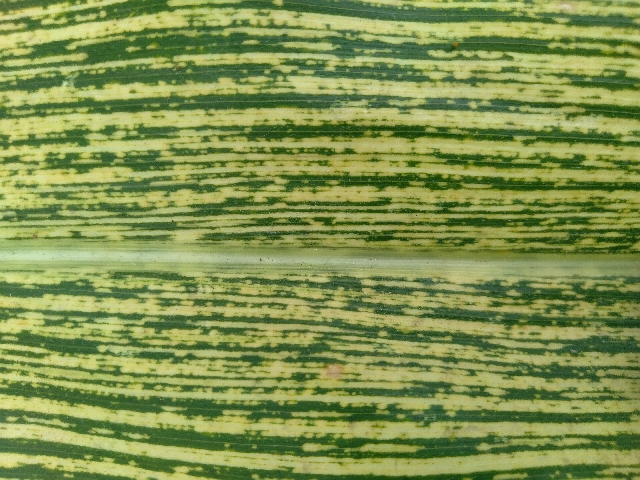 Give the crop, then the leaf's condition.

maize, maize streak virus
